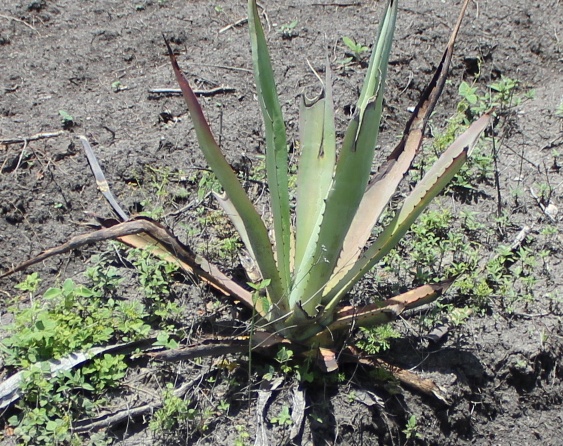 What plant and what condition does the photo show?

agave, sick
